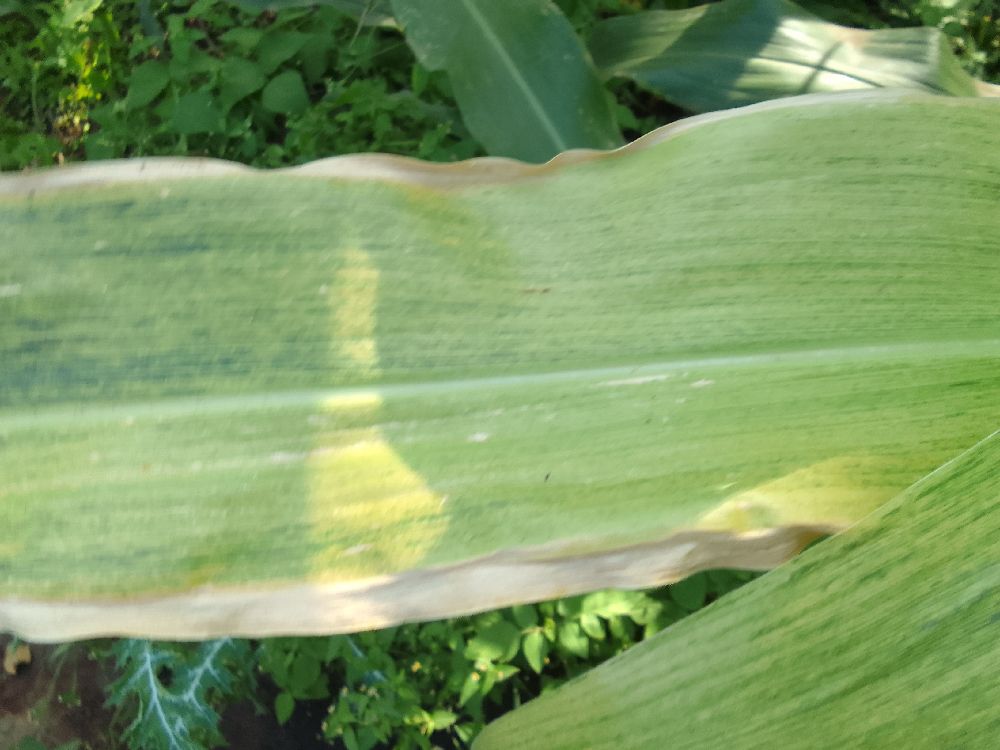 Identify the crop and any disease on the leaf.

maize, maize lethal necrosis
